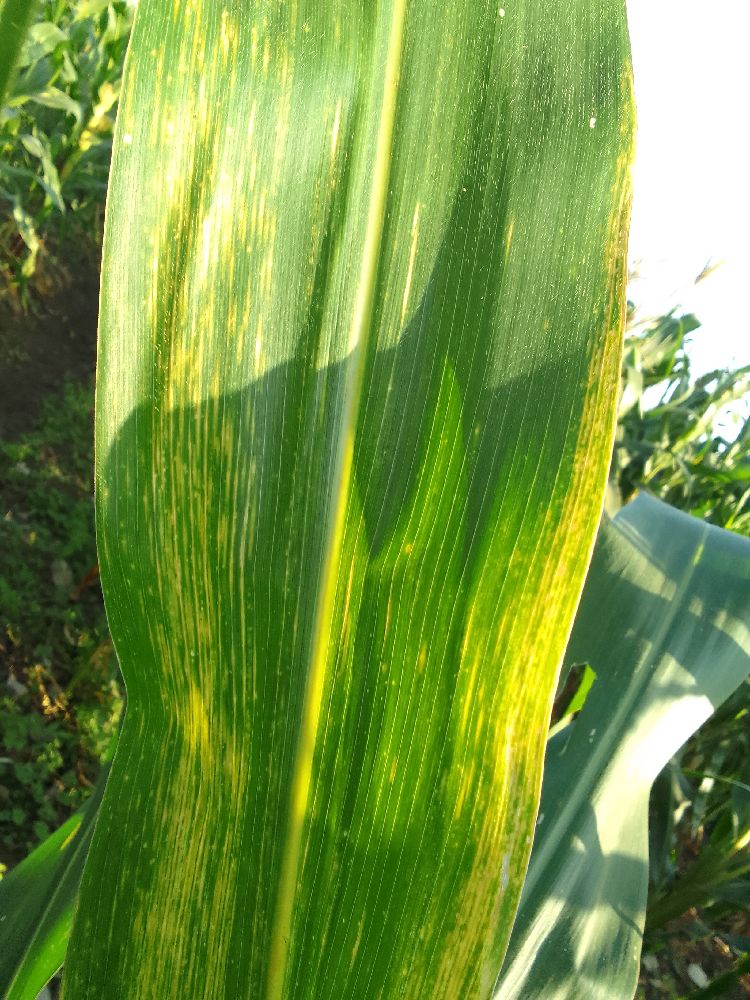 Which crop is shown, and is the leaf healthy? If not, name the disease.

maize, maize lethal necrosis
